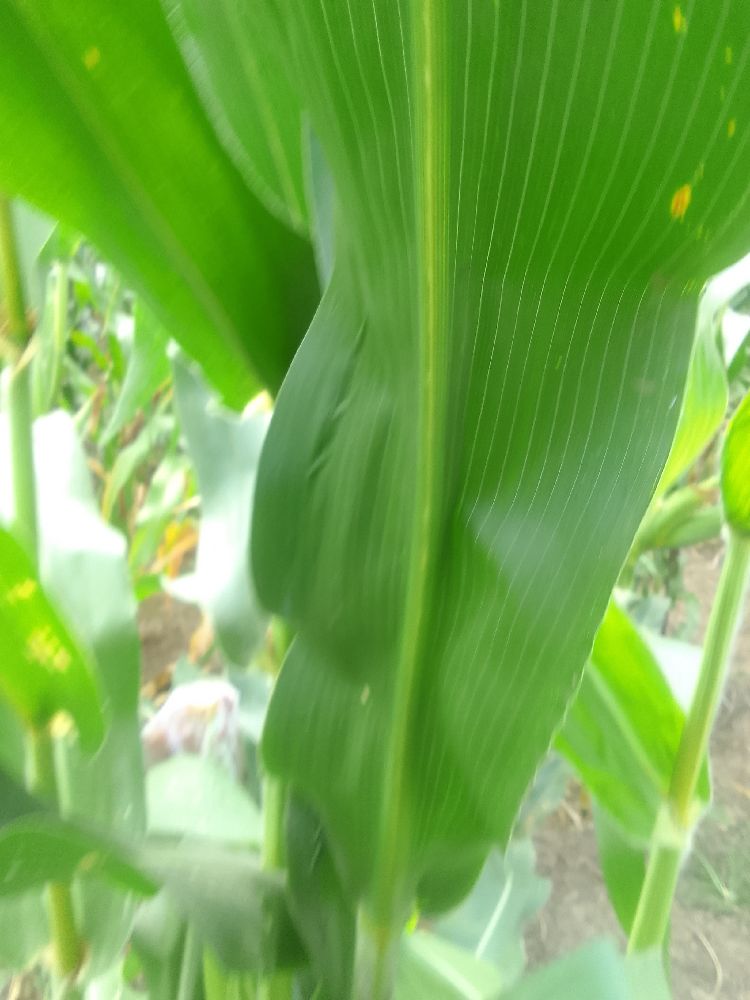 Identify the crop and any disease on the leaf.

maize, healthy
